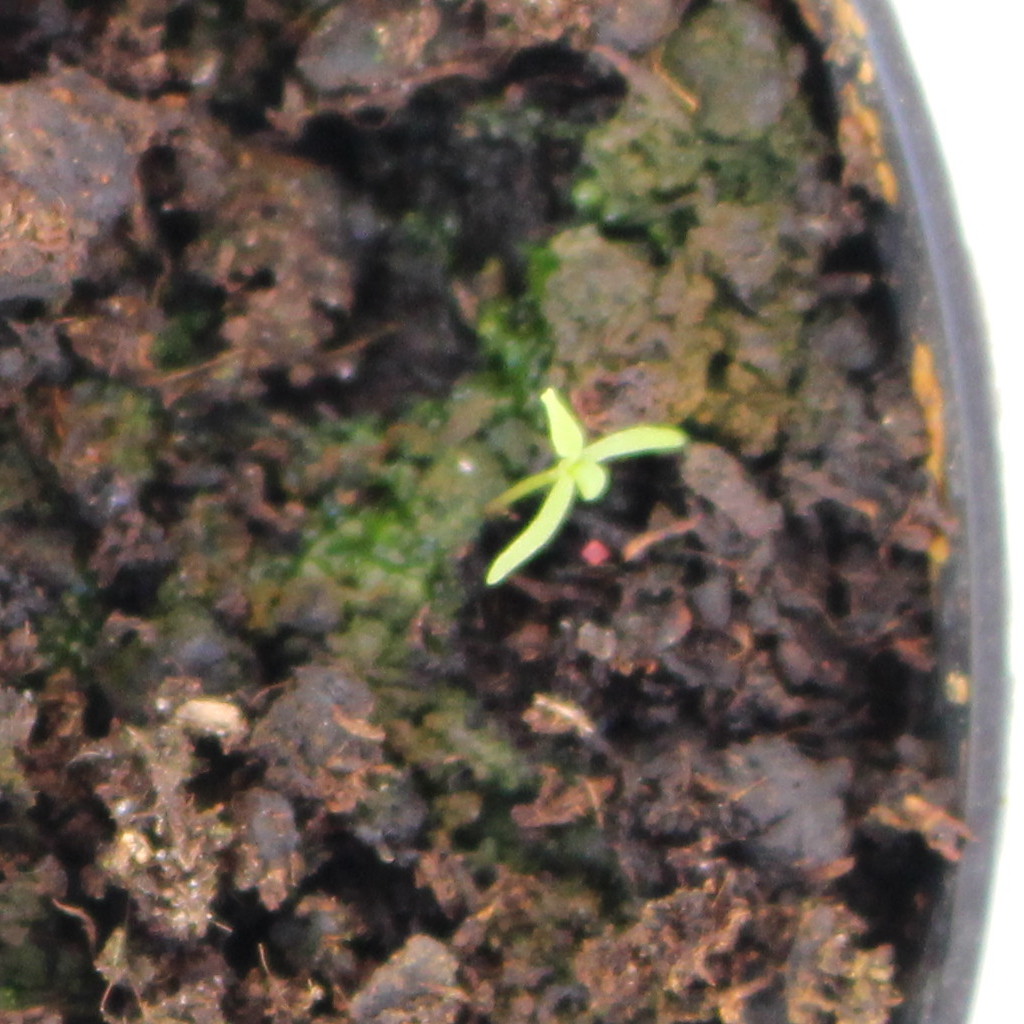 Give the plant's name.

Papaver rhoeas
